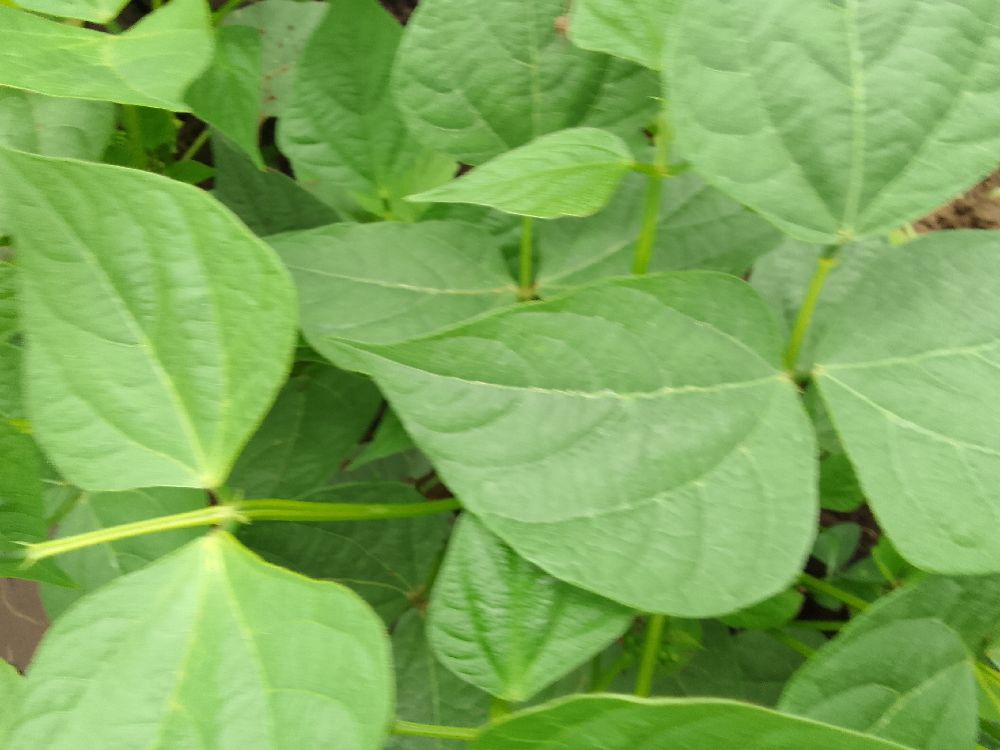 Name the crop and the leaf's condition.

common bean, healthy
